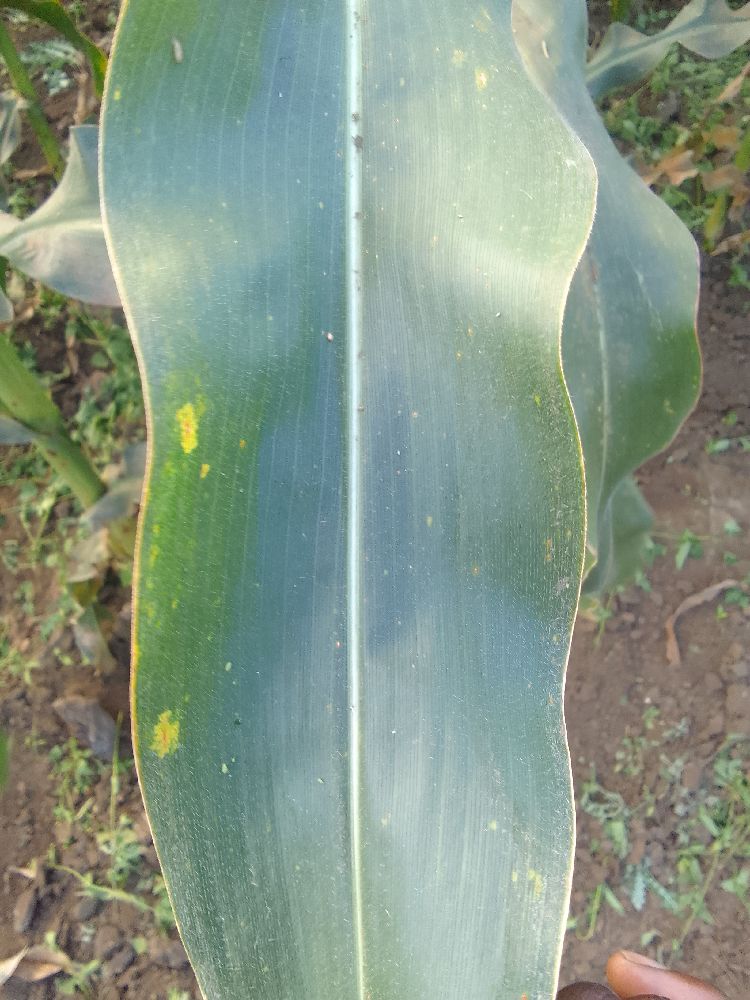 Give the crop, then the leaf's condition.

maize, healthy
